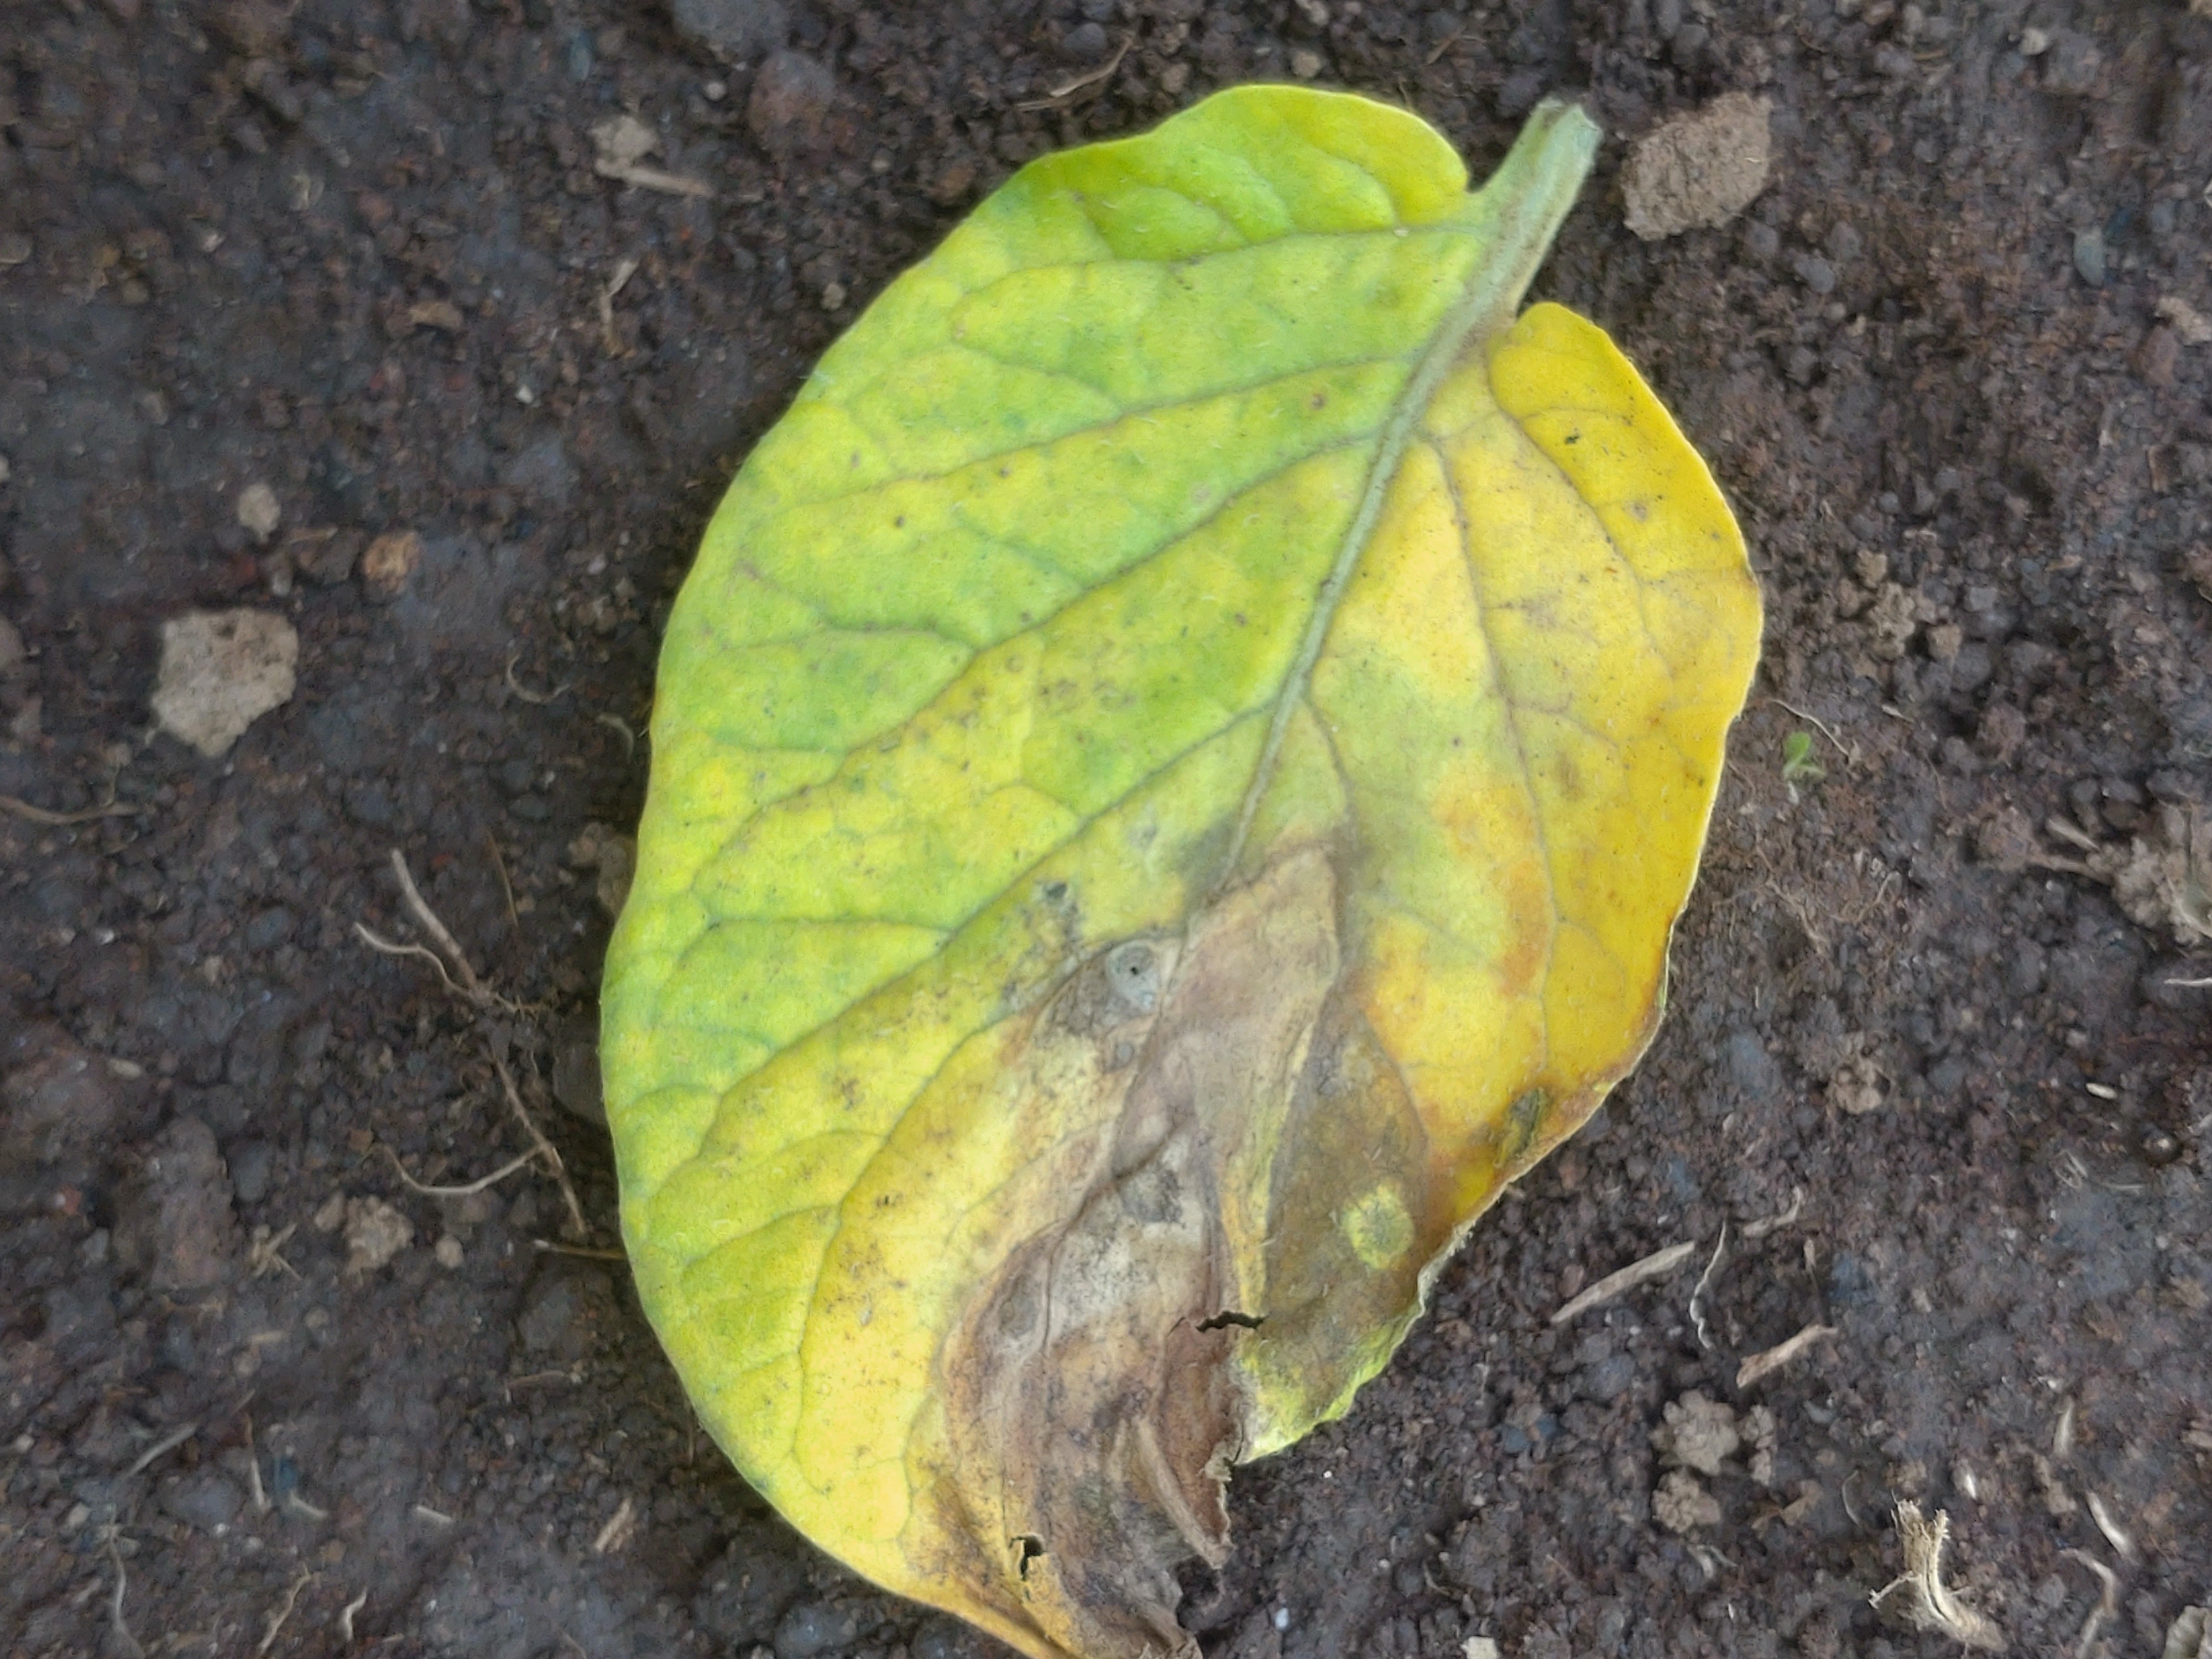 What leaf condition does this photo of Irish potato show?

late blight
